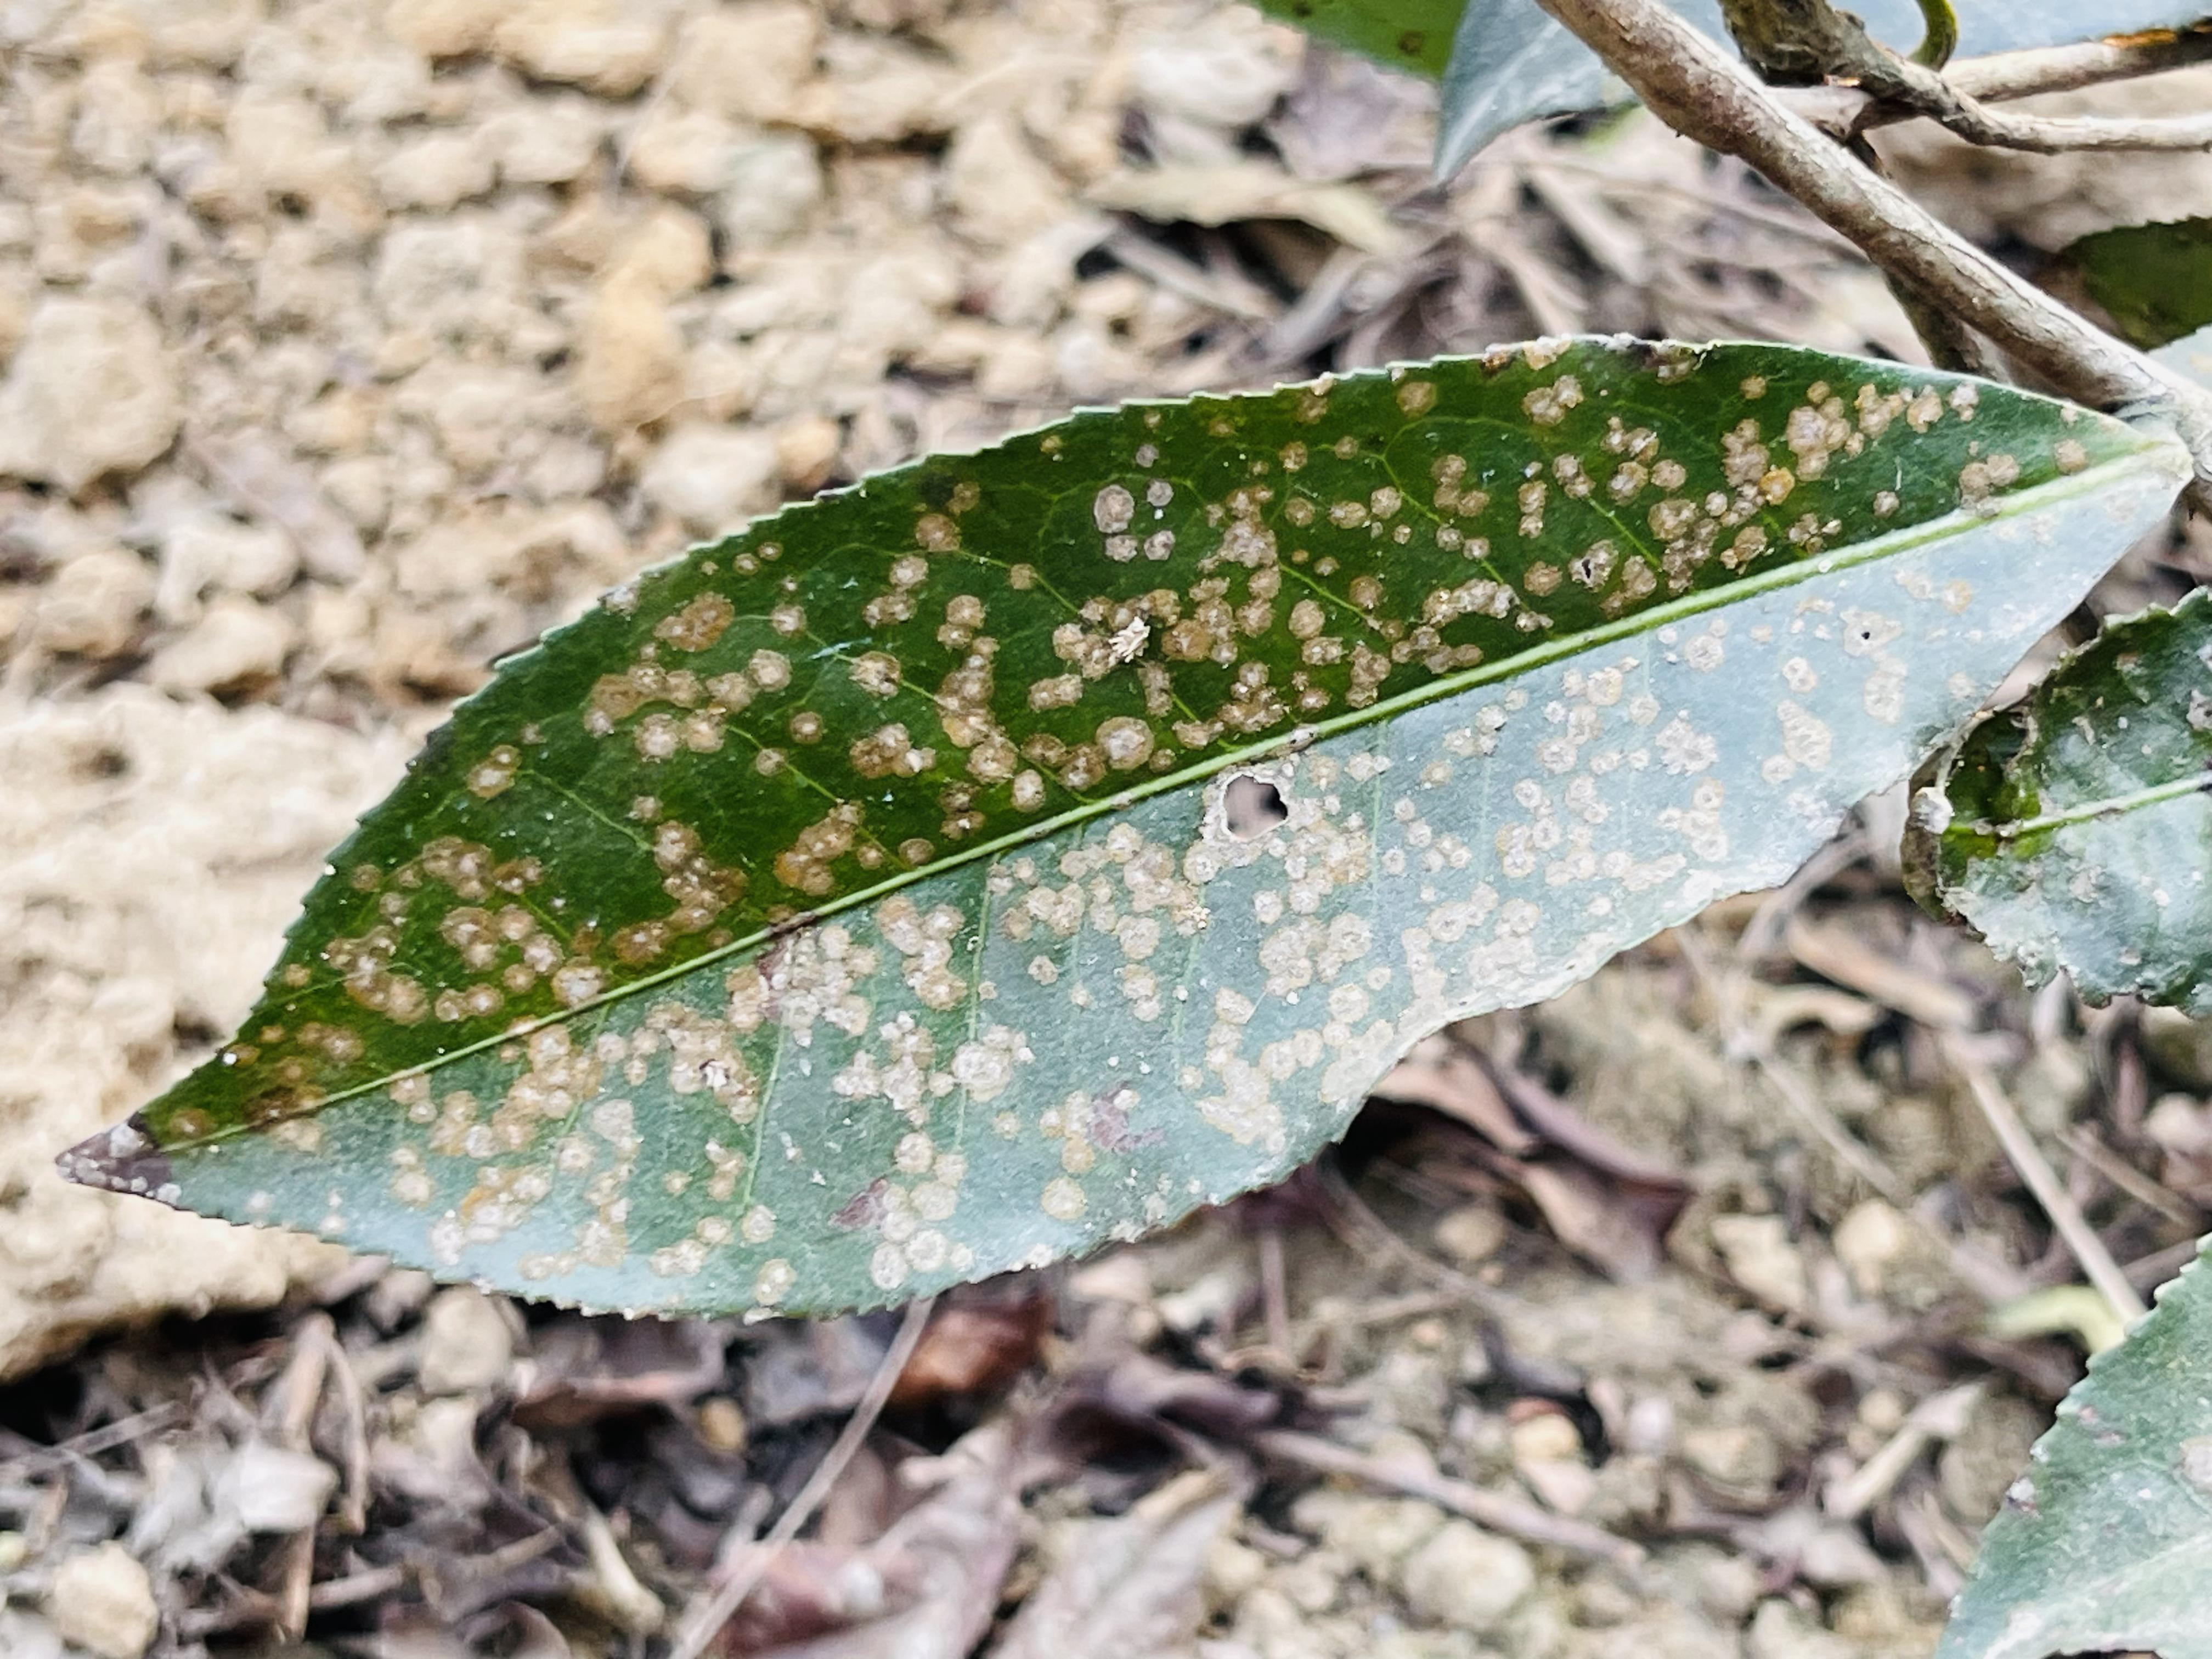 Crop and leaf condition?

tea, red rust
